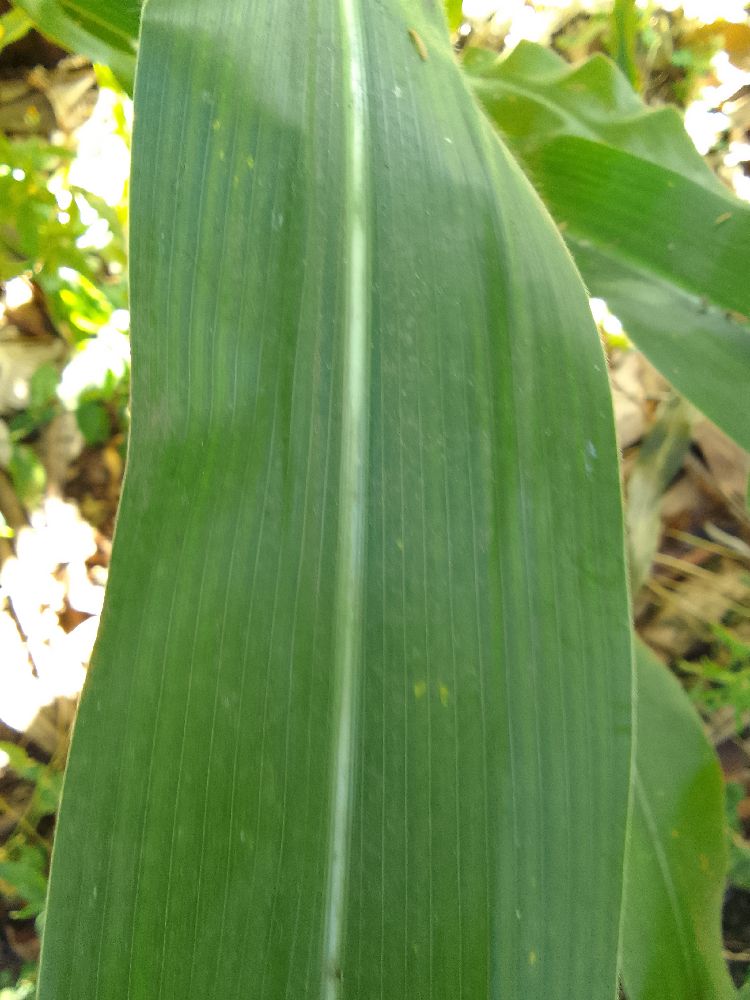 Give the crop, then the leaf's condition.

maize, healthy
